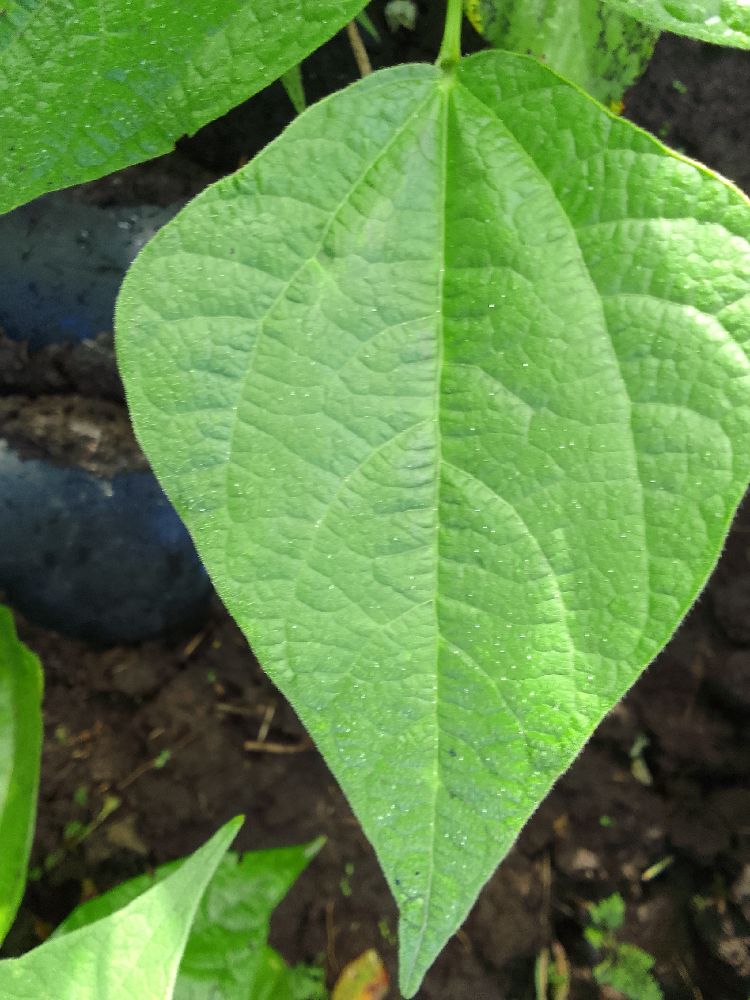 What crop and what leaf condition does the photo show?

common bean, healthy
